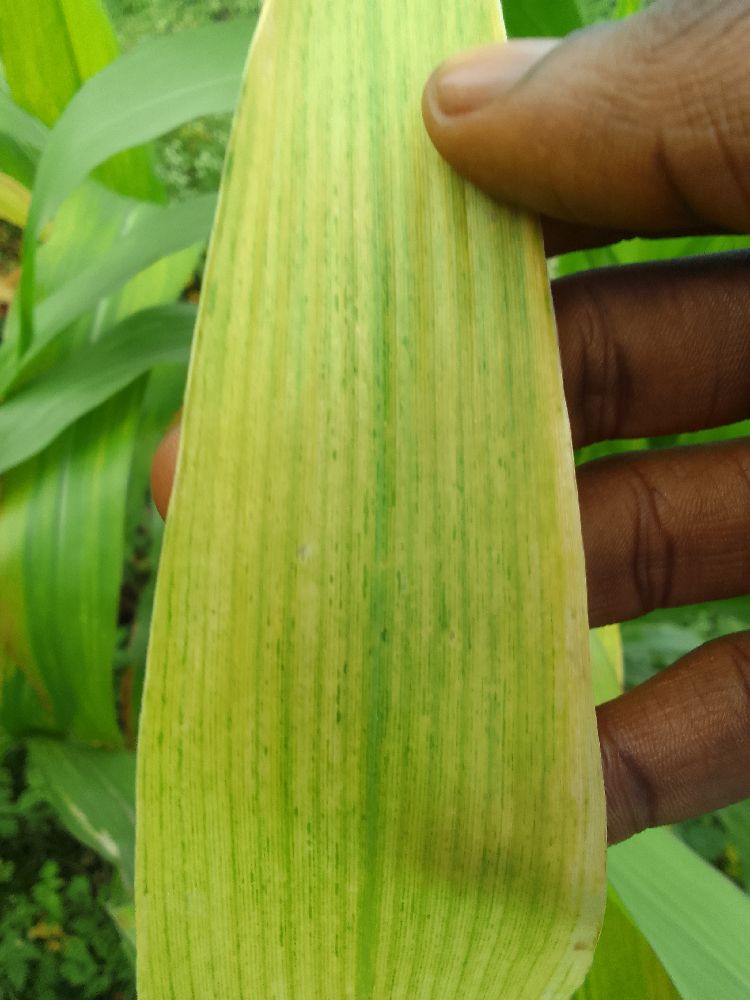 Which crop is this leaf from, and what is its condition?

maize, maize lethal necrosis
